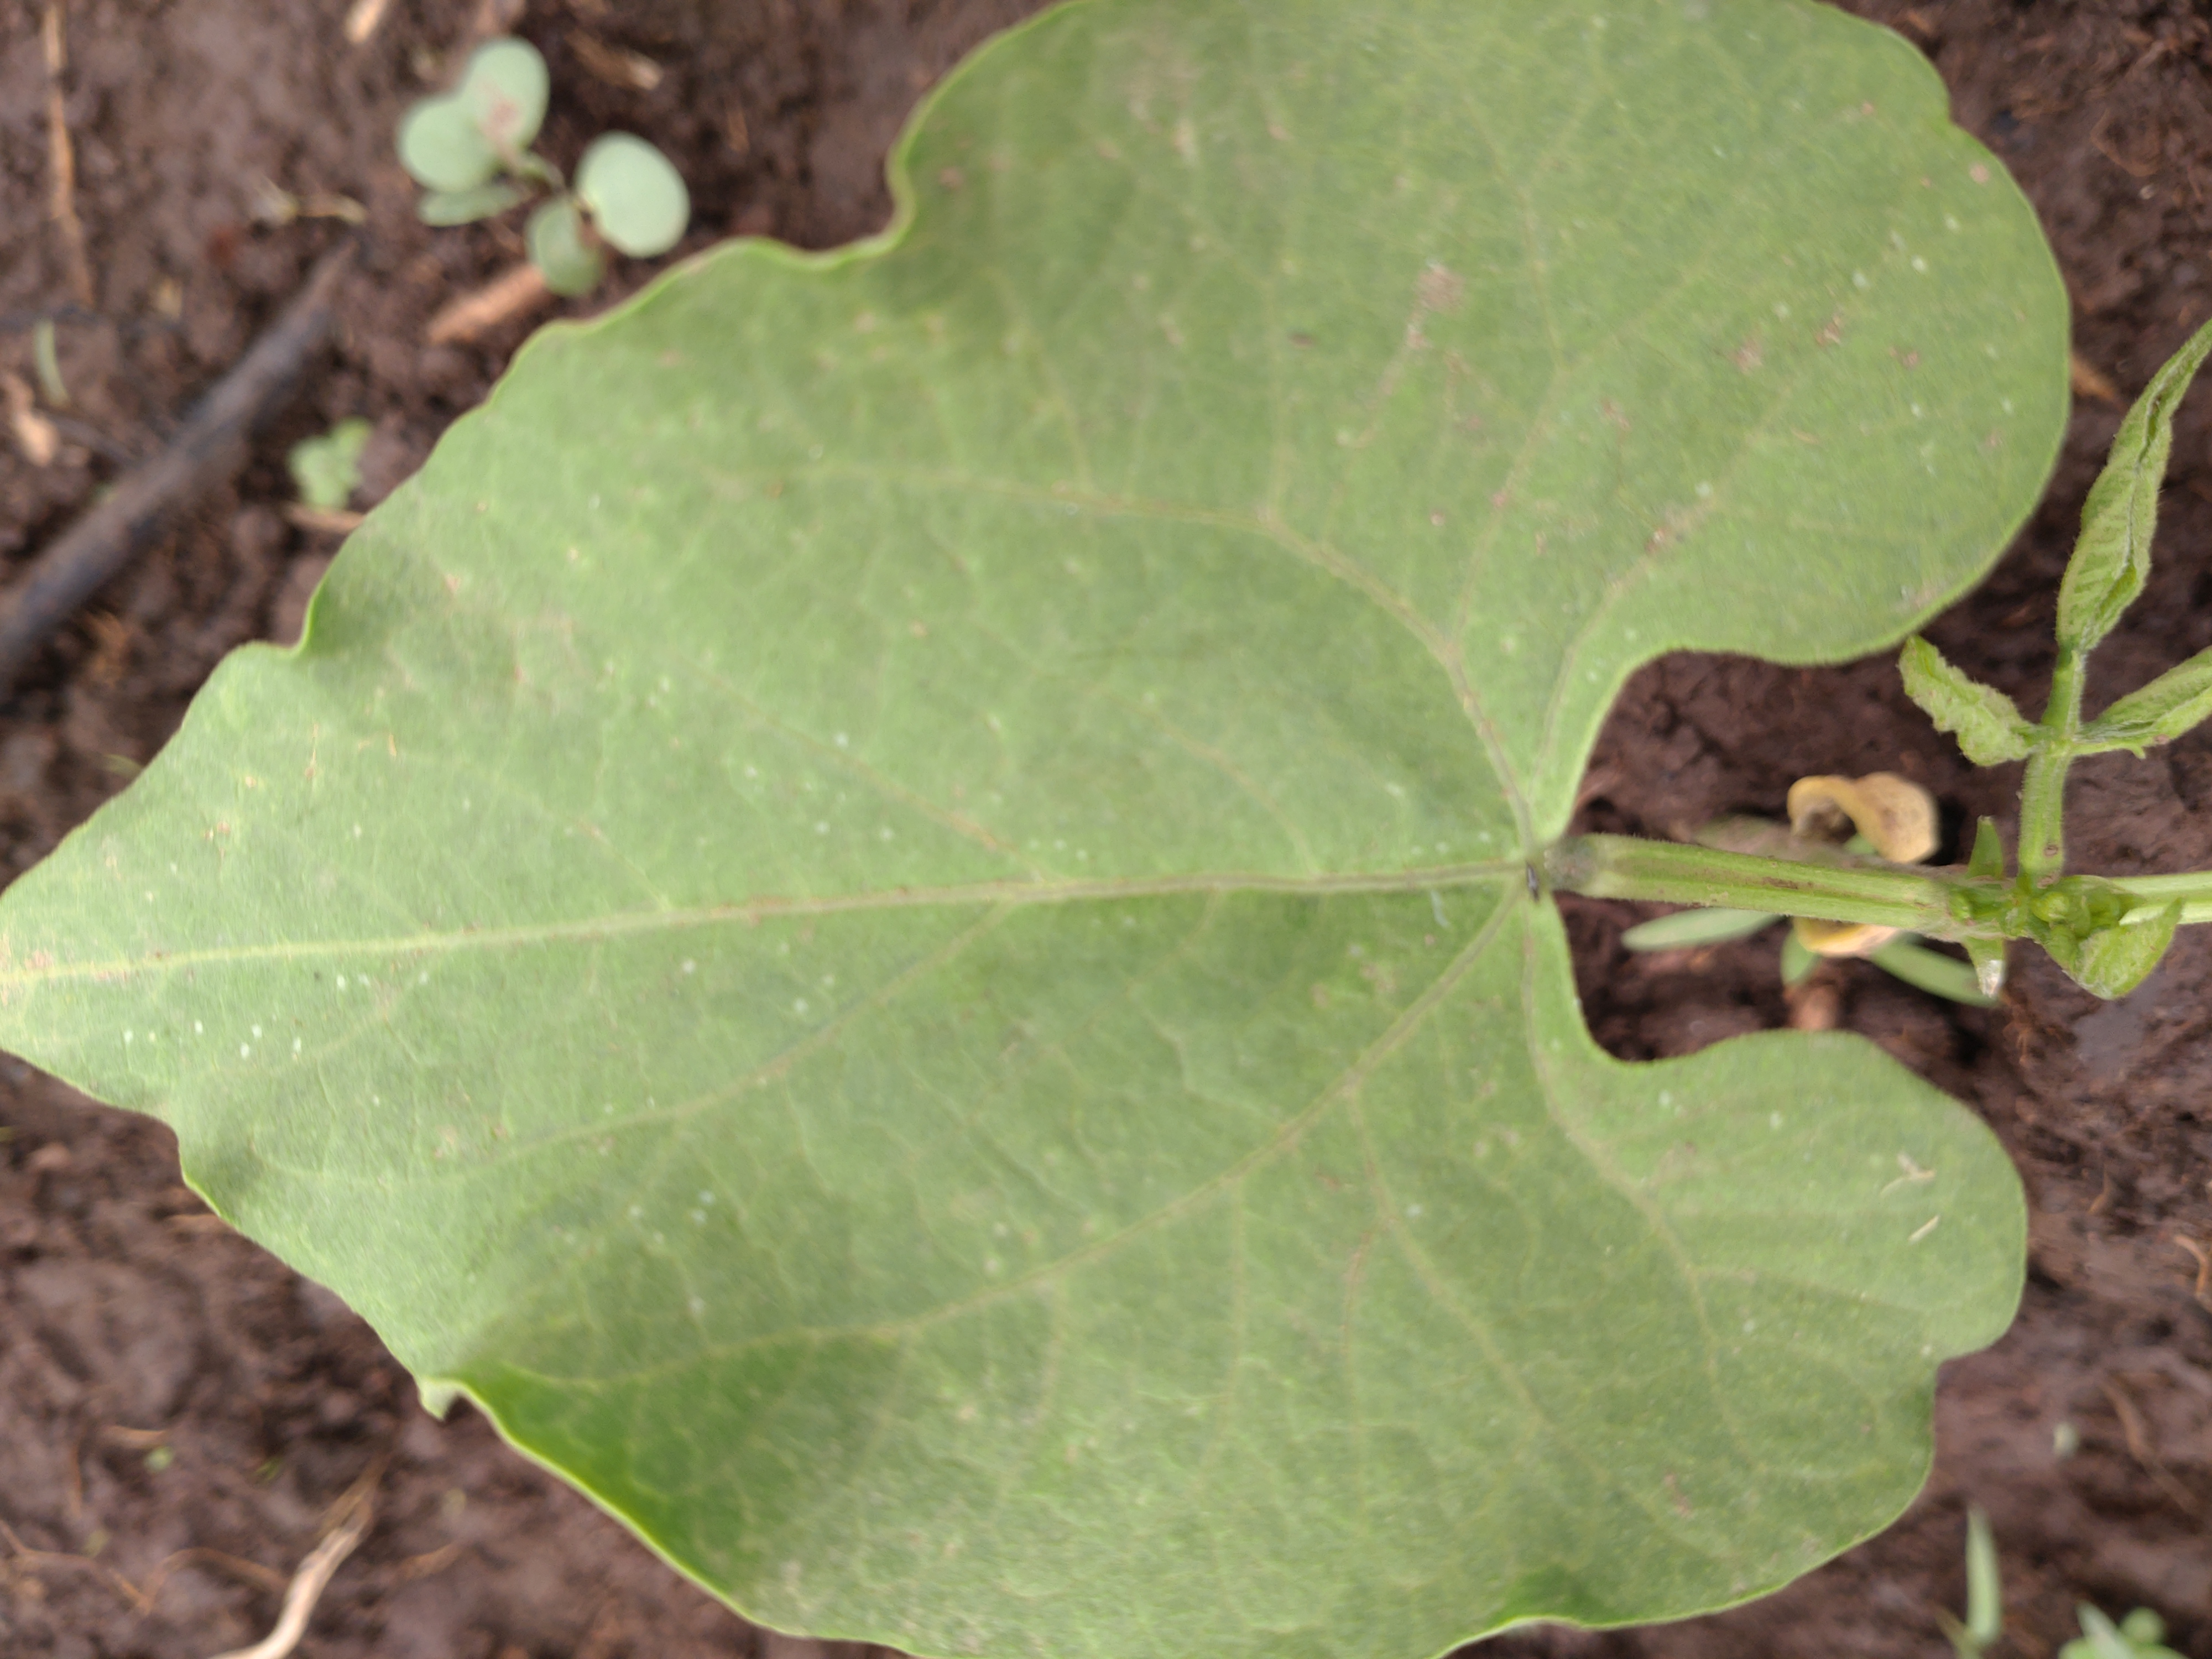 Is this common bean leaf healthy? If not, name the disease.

healthy
